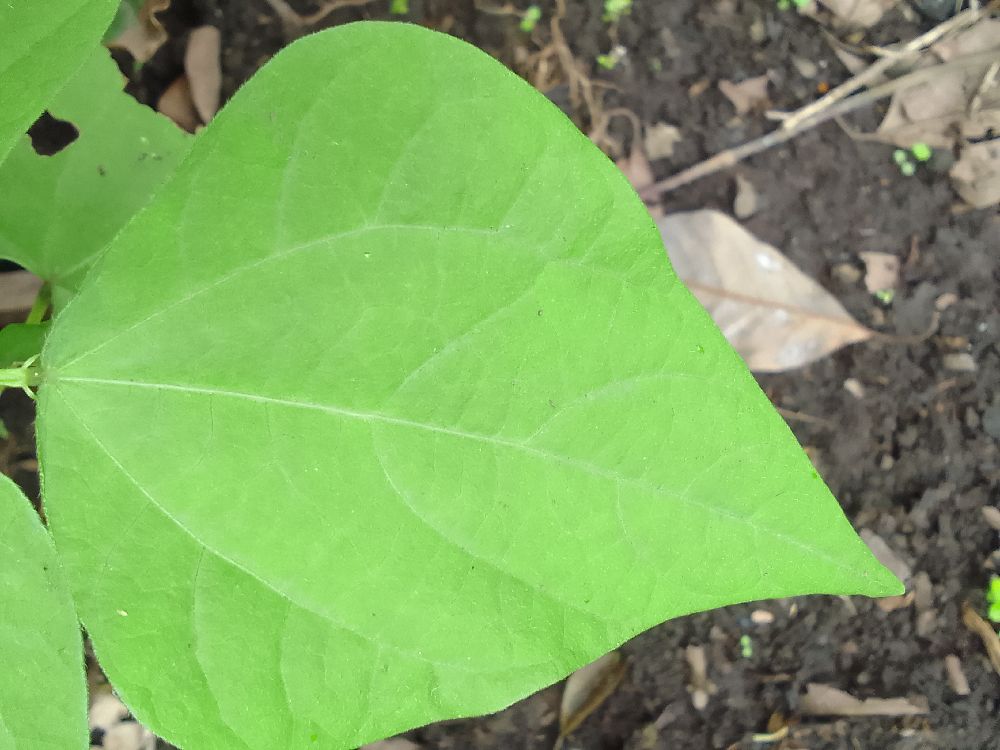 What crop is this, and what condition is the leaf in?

common bean, healthy
